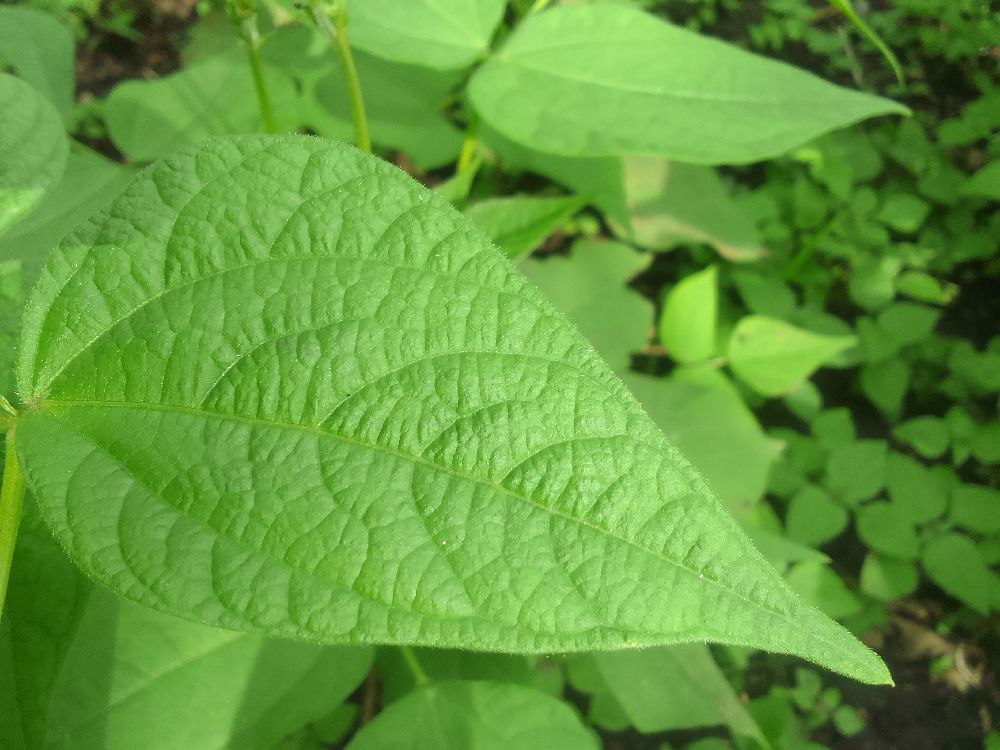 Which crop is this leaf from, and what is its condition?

common bean, healthy
